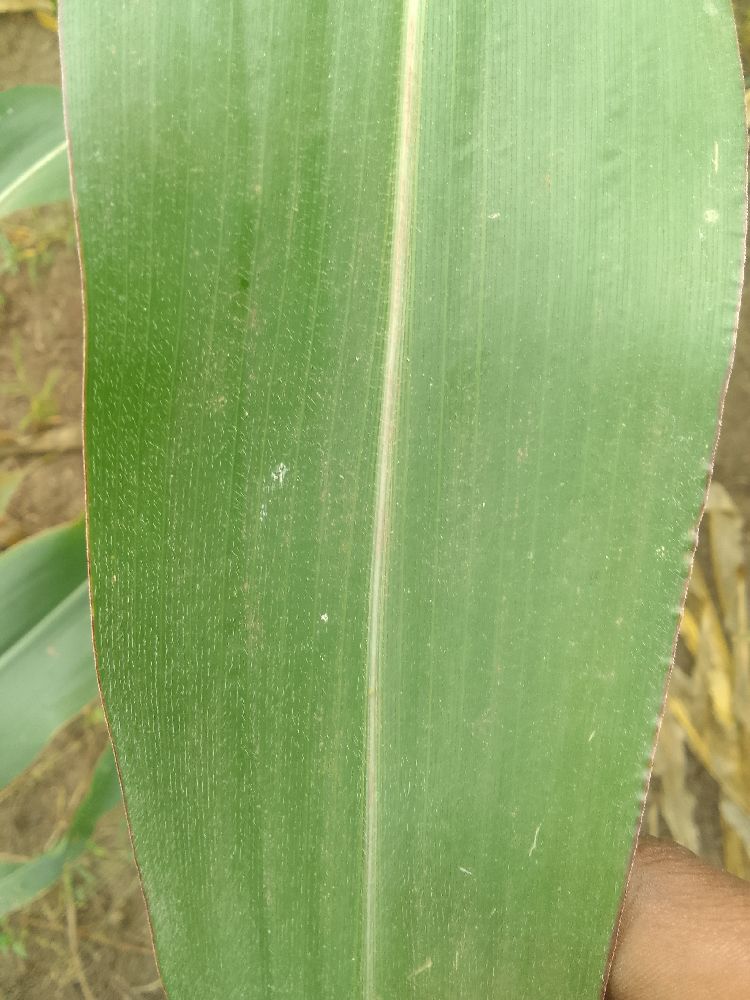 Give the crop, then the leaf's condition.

maize, healthy
